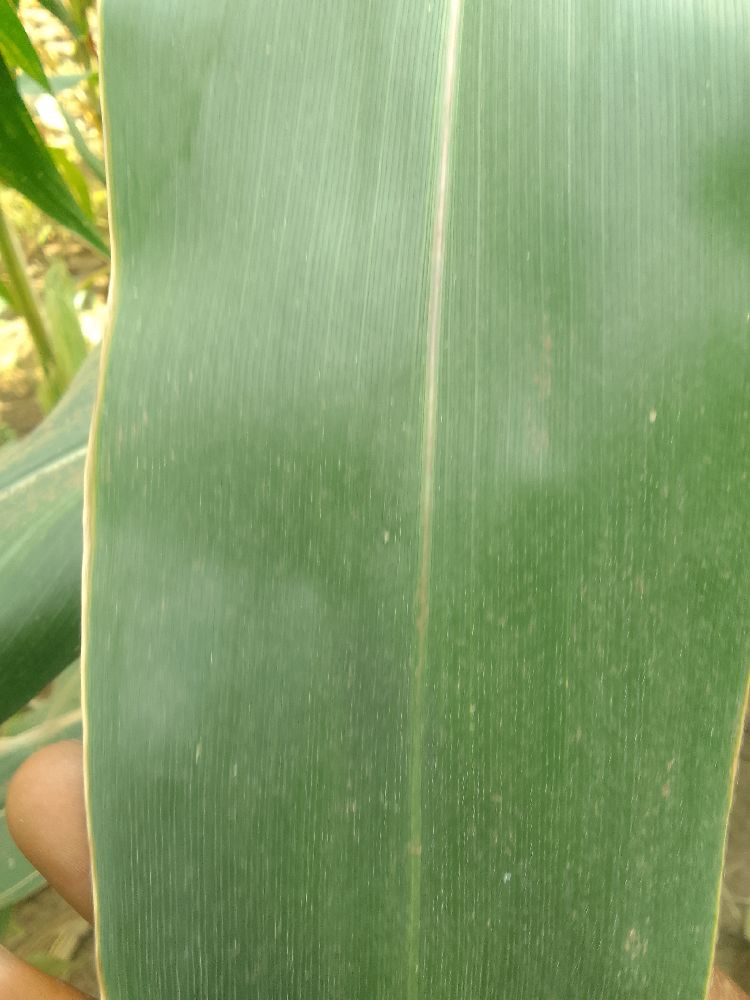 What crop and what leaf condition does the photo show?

maize, healthy
